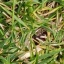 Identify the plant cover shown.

grass
